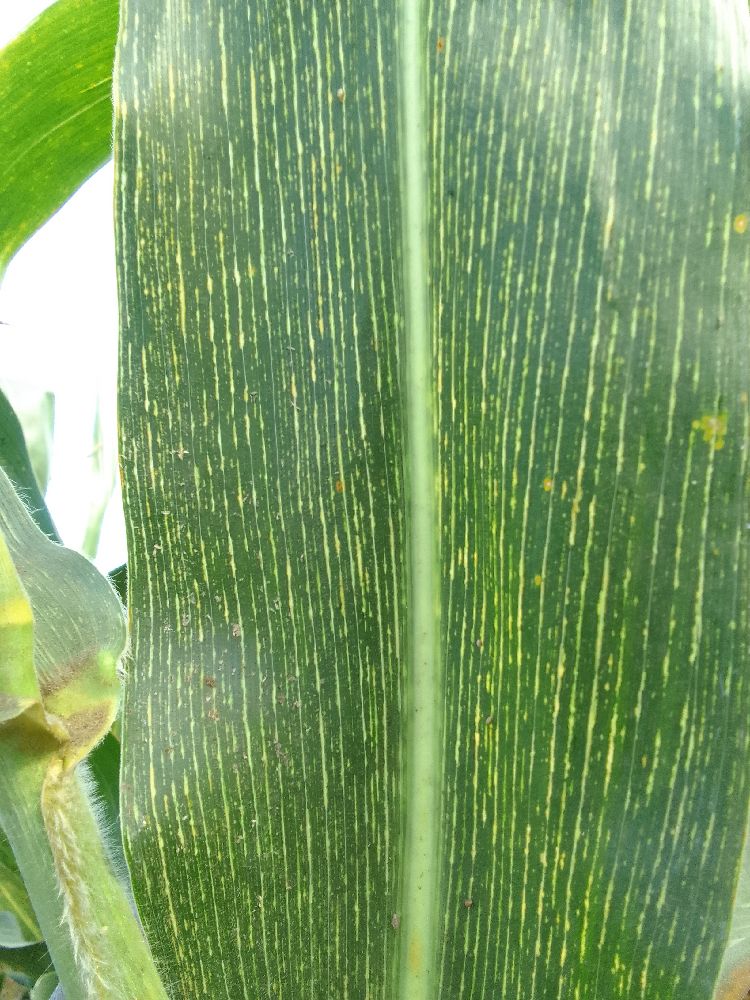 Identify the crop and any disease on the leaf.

maize, maize streak virus
